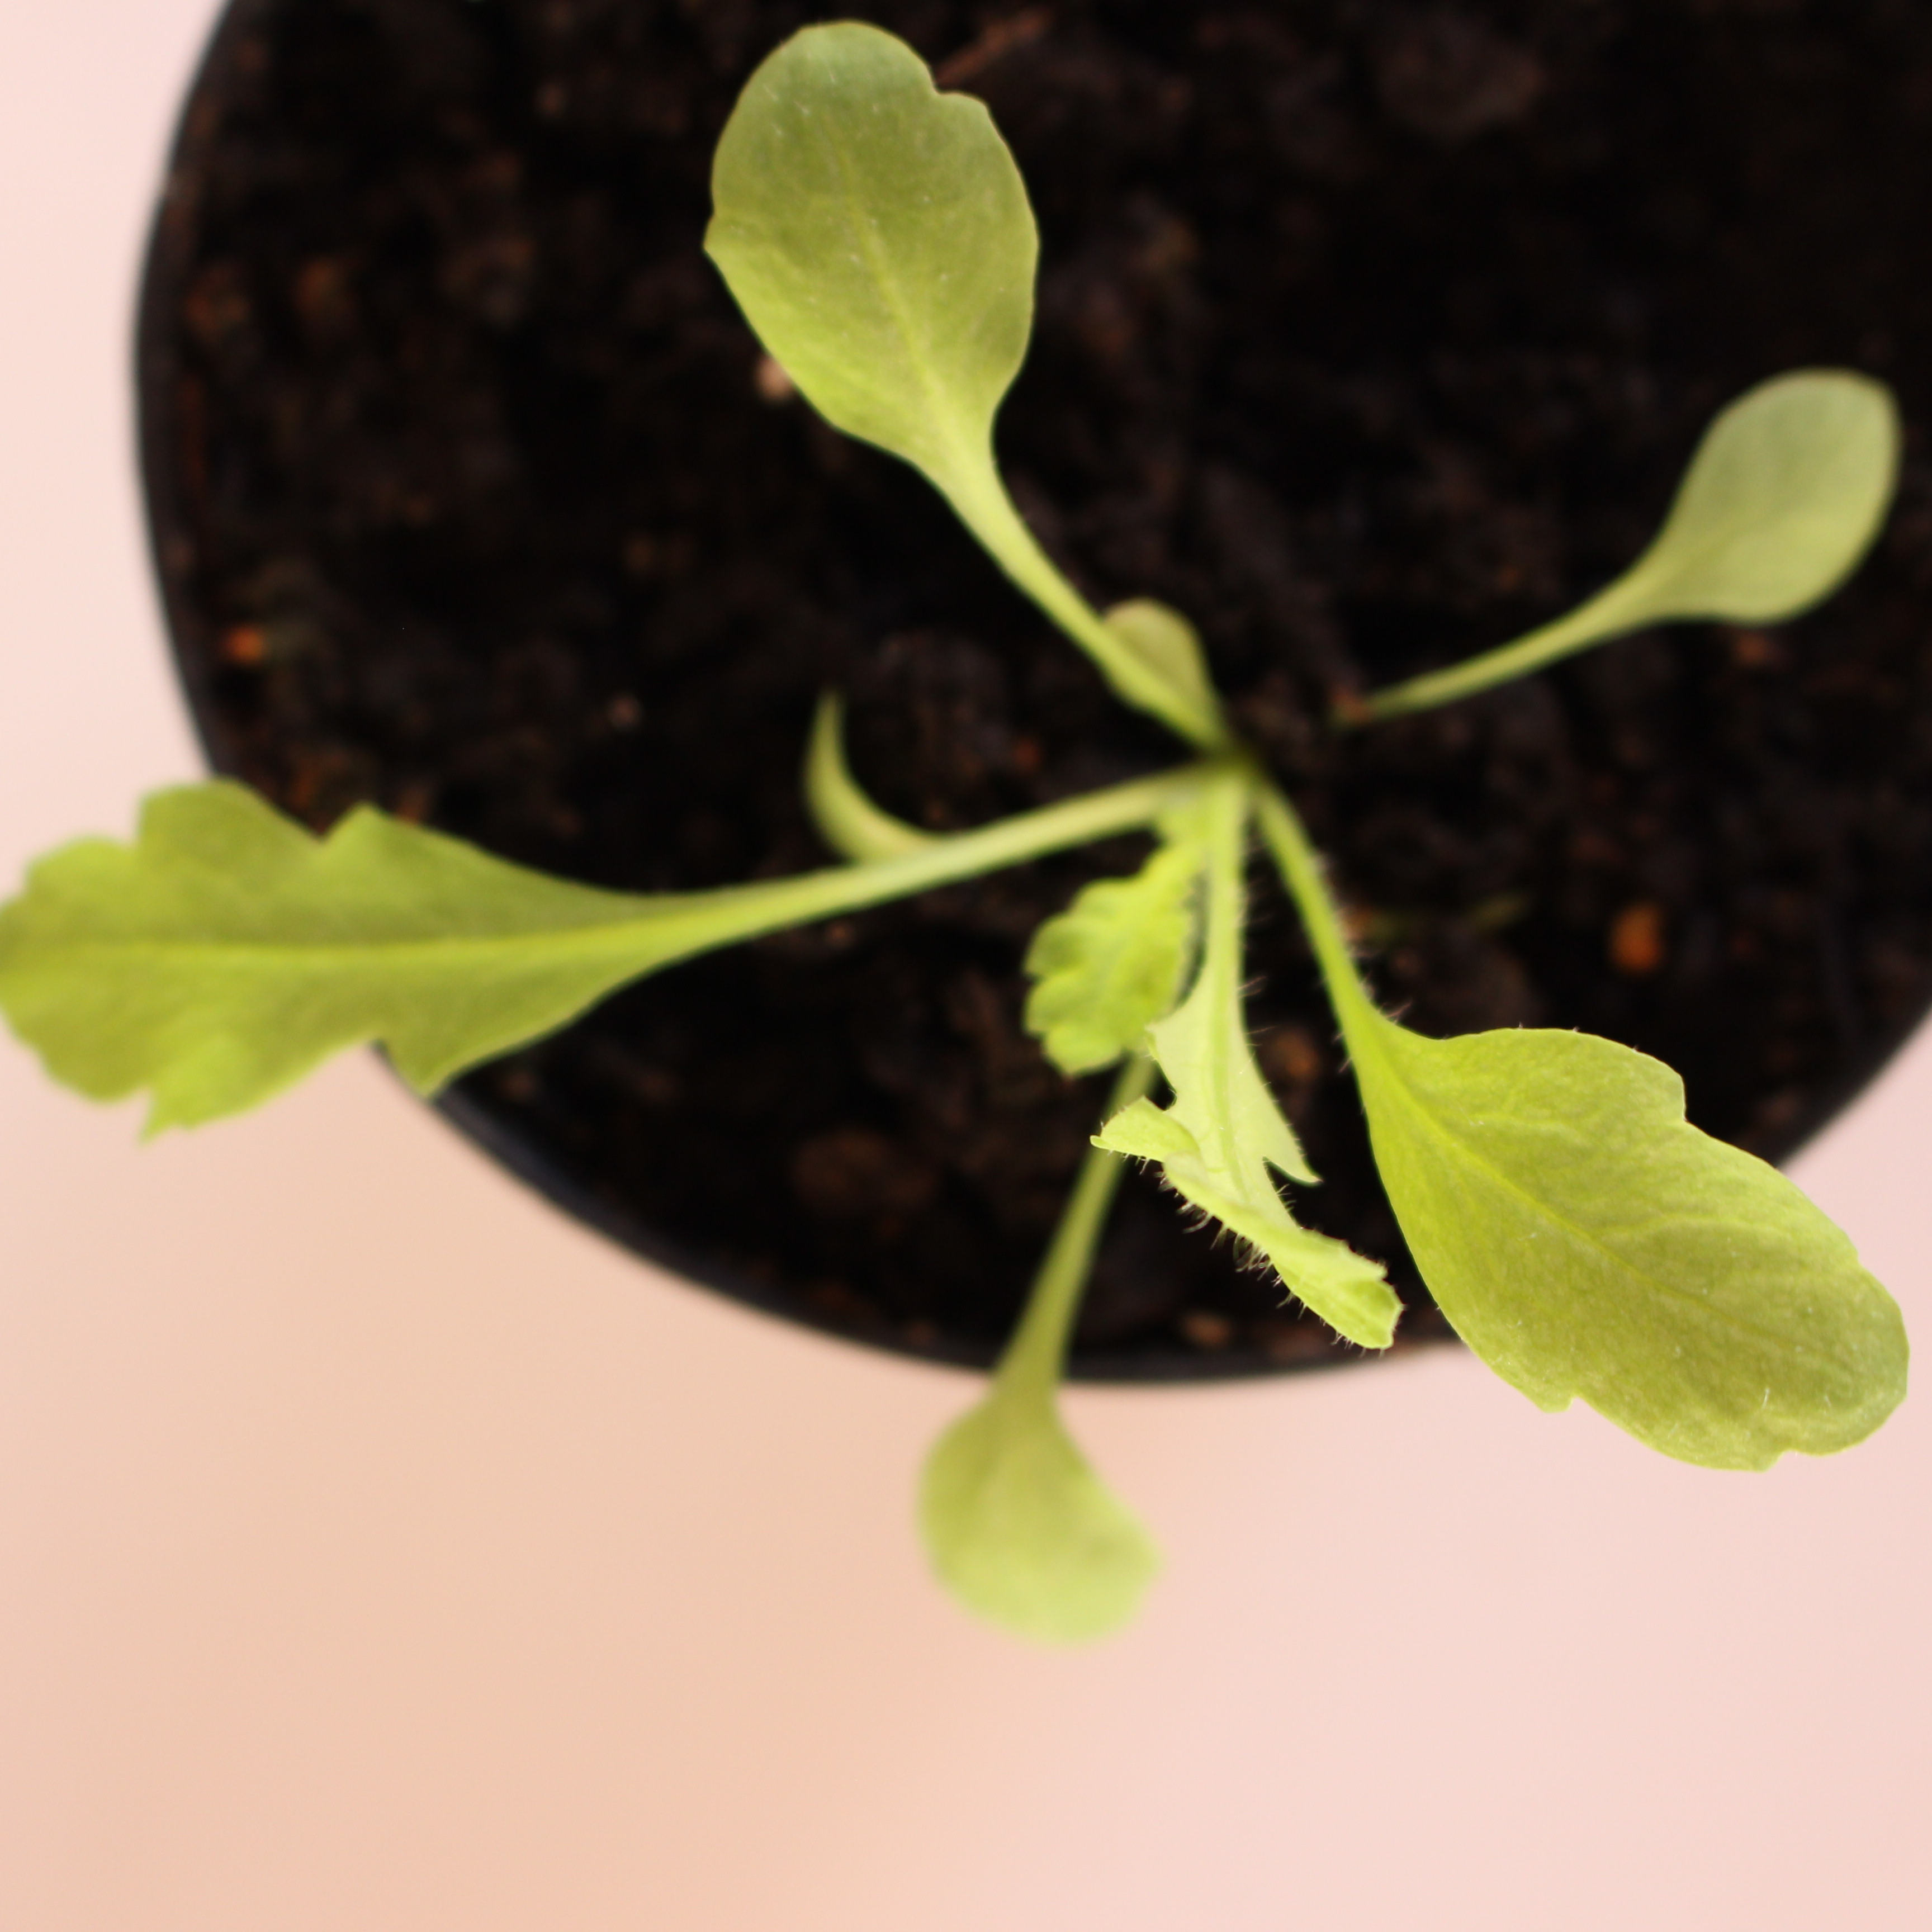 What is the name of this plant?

Papaver rhoeas
